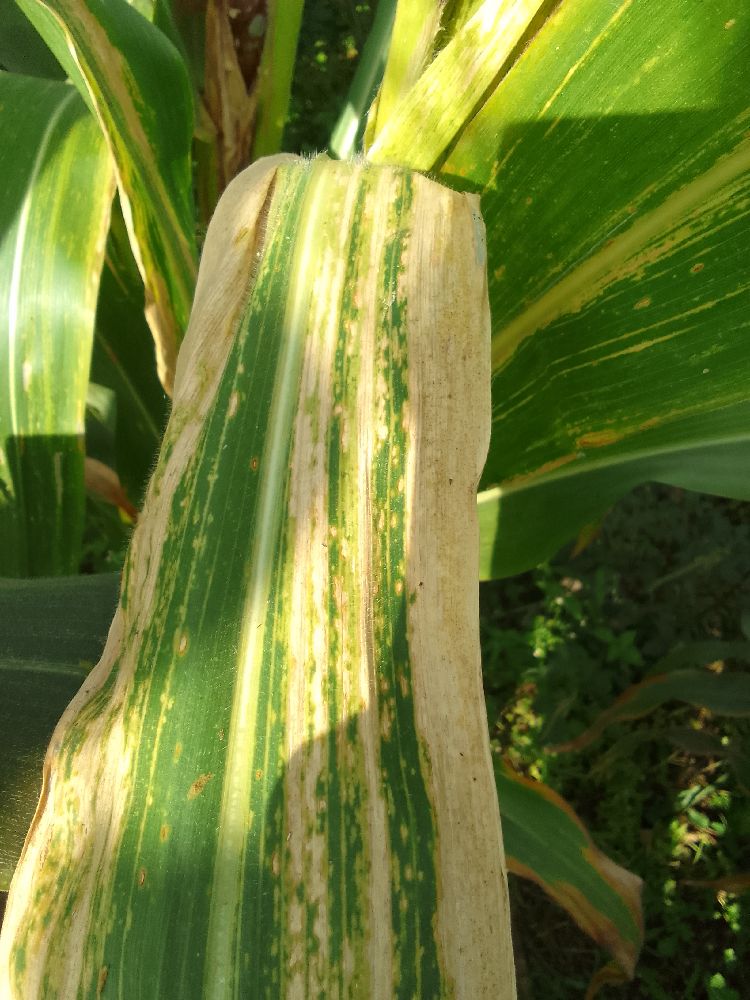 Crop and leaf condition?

maize, maize lethal necrosis
